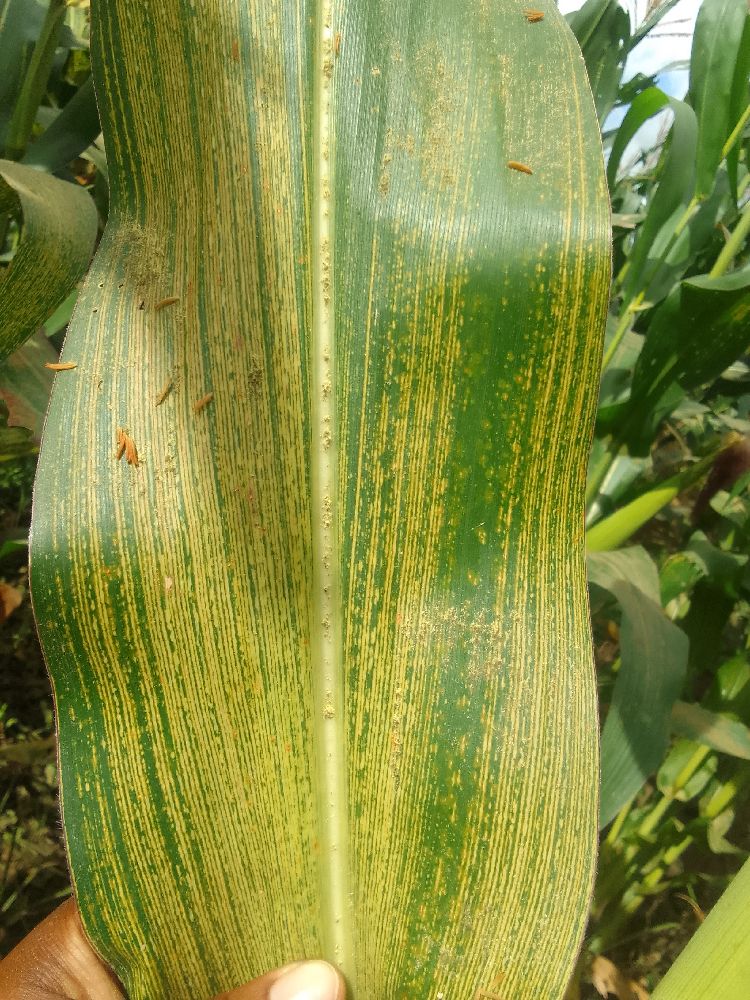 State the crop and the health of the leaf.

maize, maize streak virus
